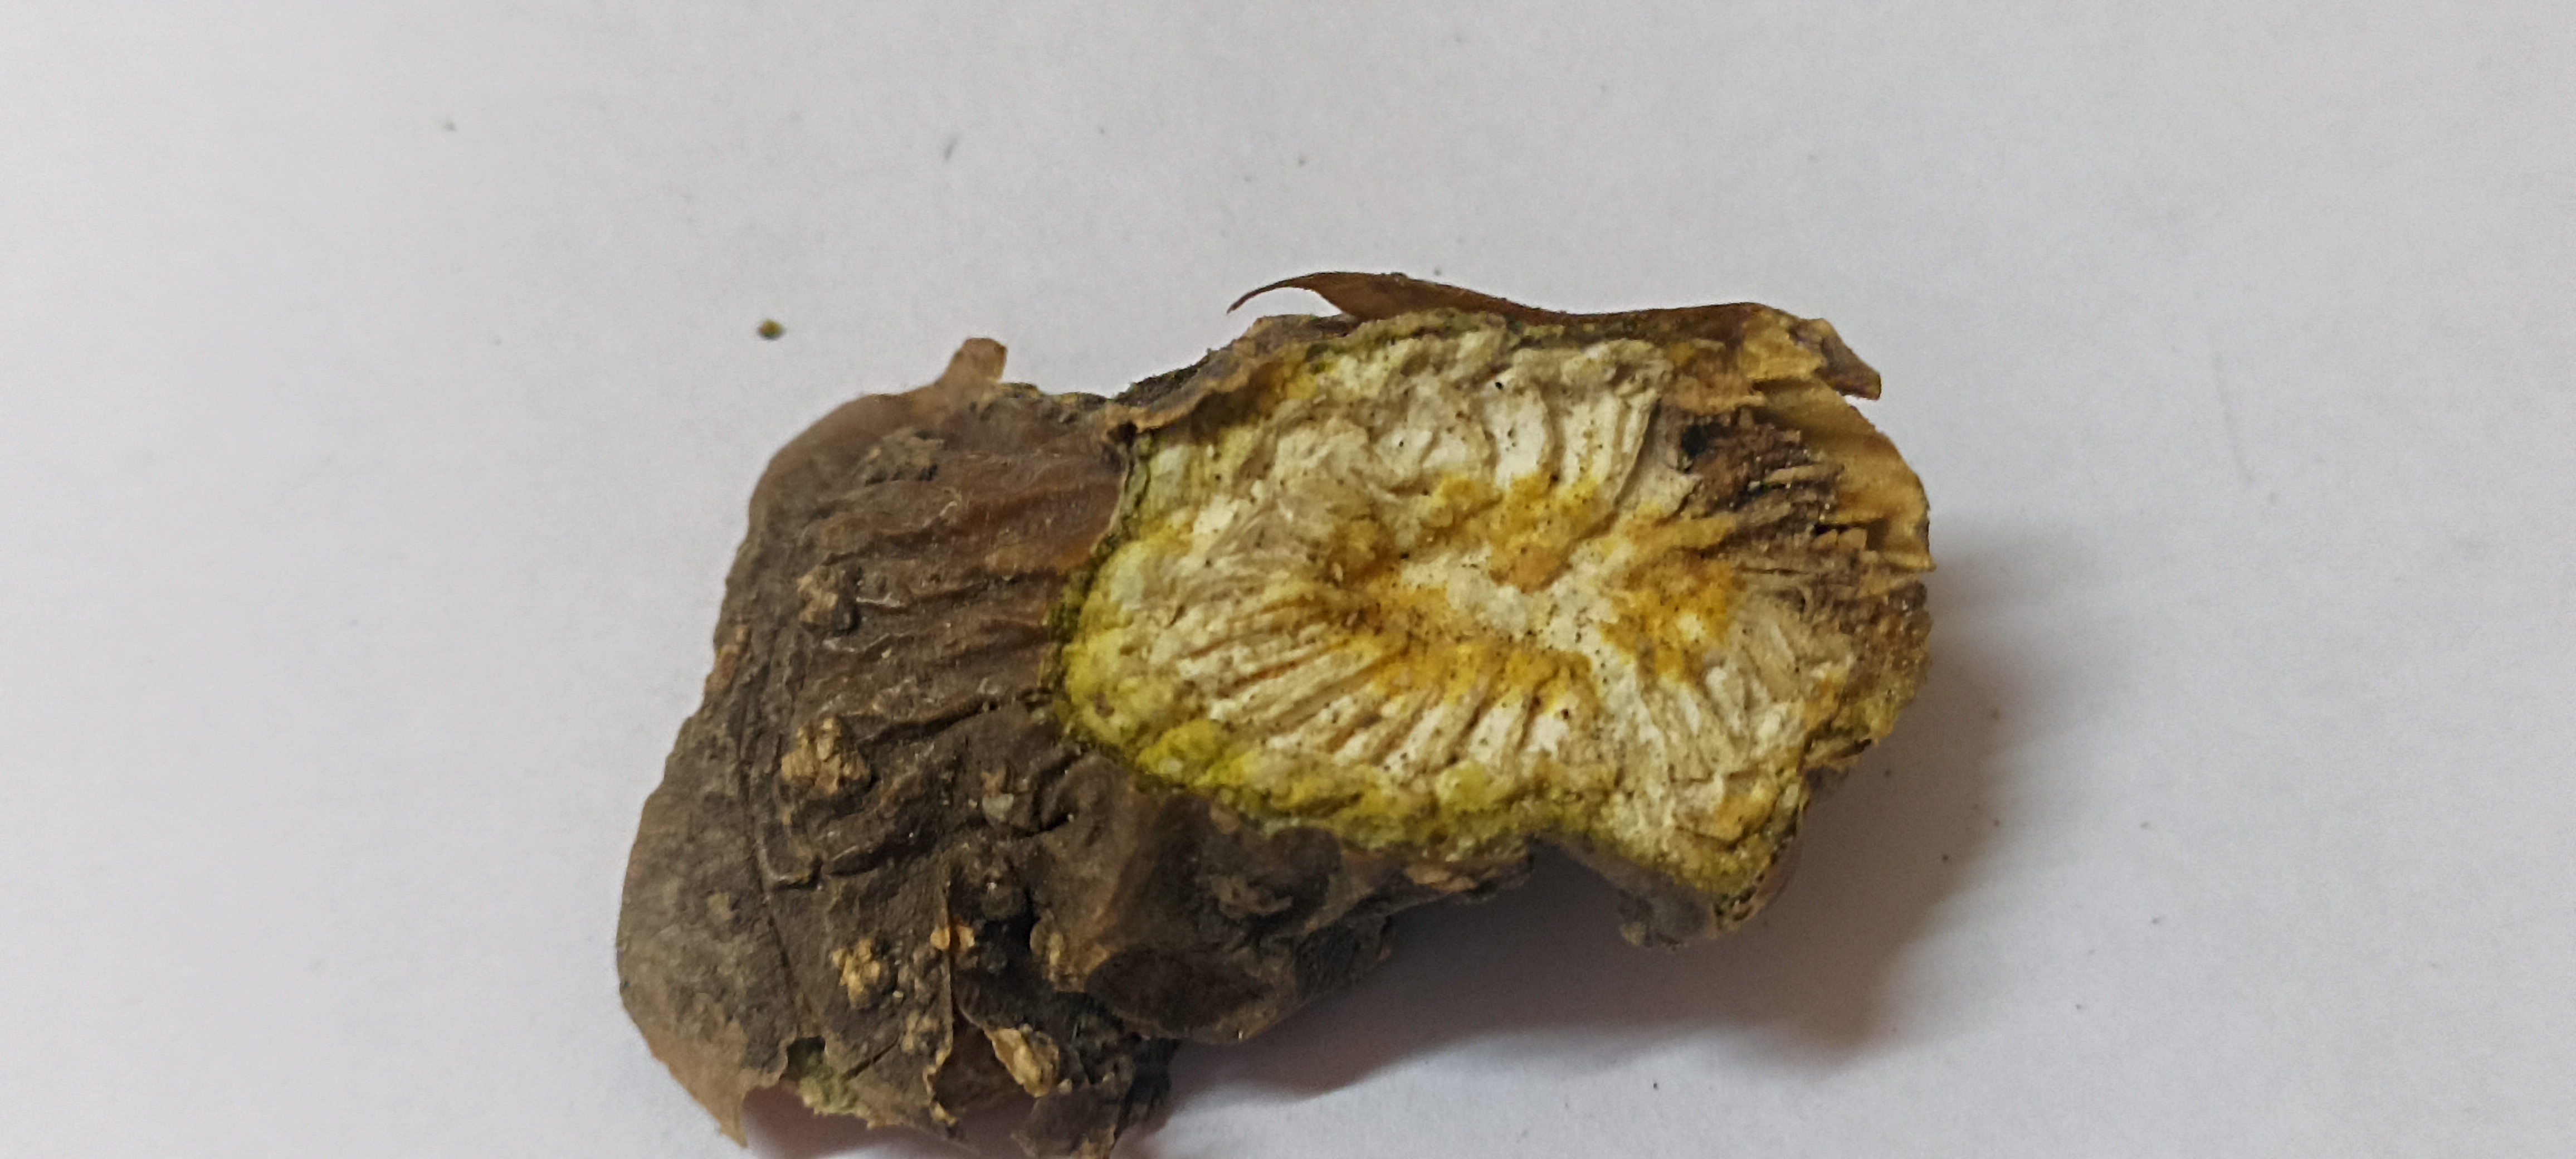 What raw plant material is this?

gulvel
